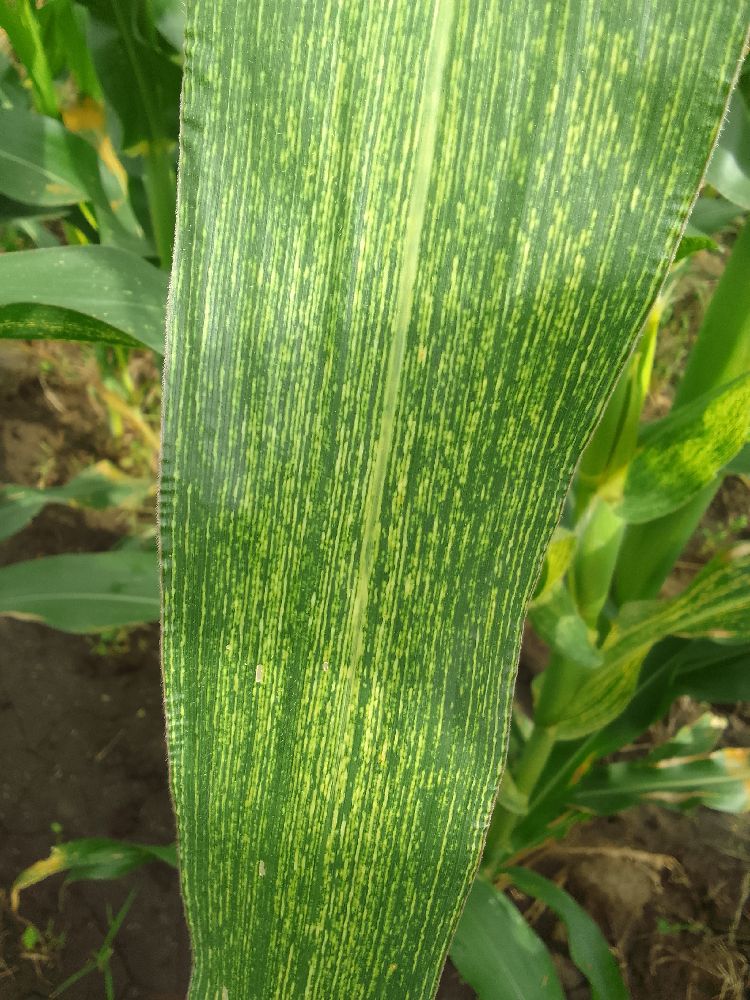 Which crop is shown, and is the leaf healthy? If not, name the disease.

maize, maize streak virus
